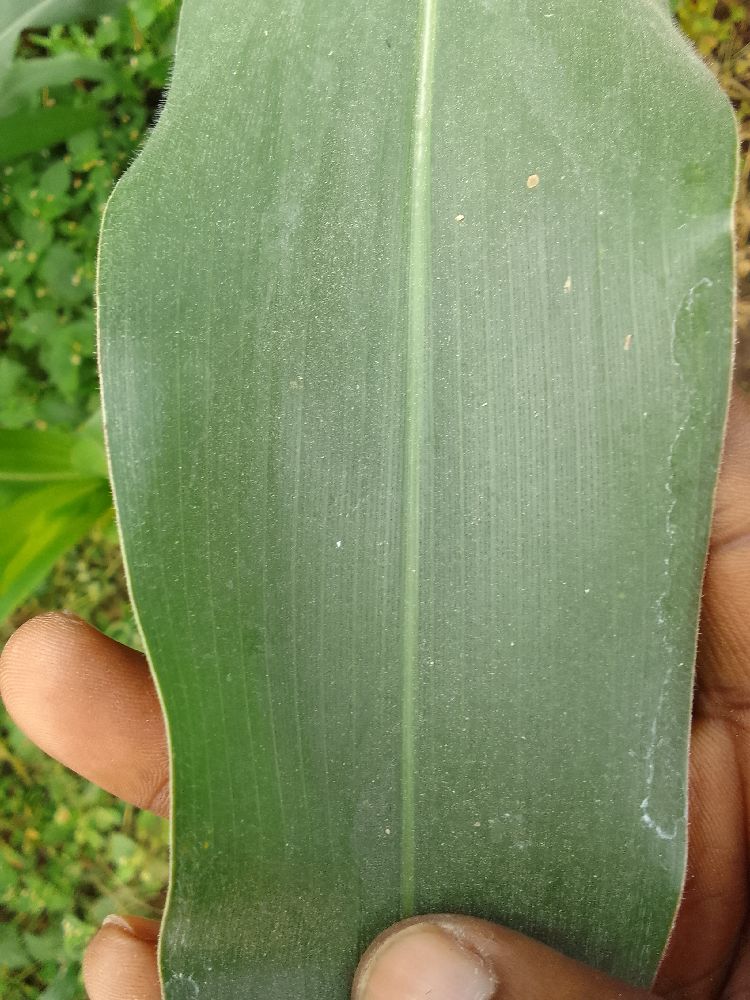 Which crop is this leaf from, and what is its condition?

maize, healthy
